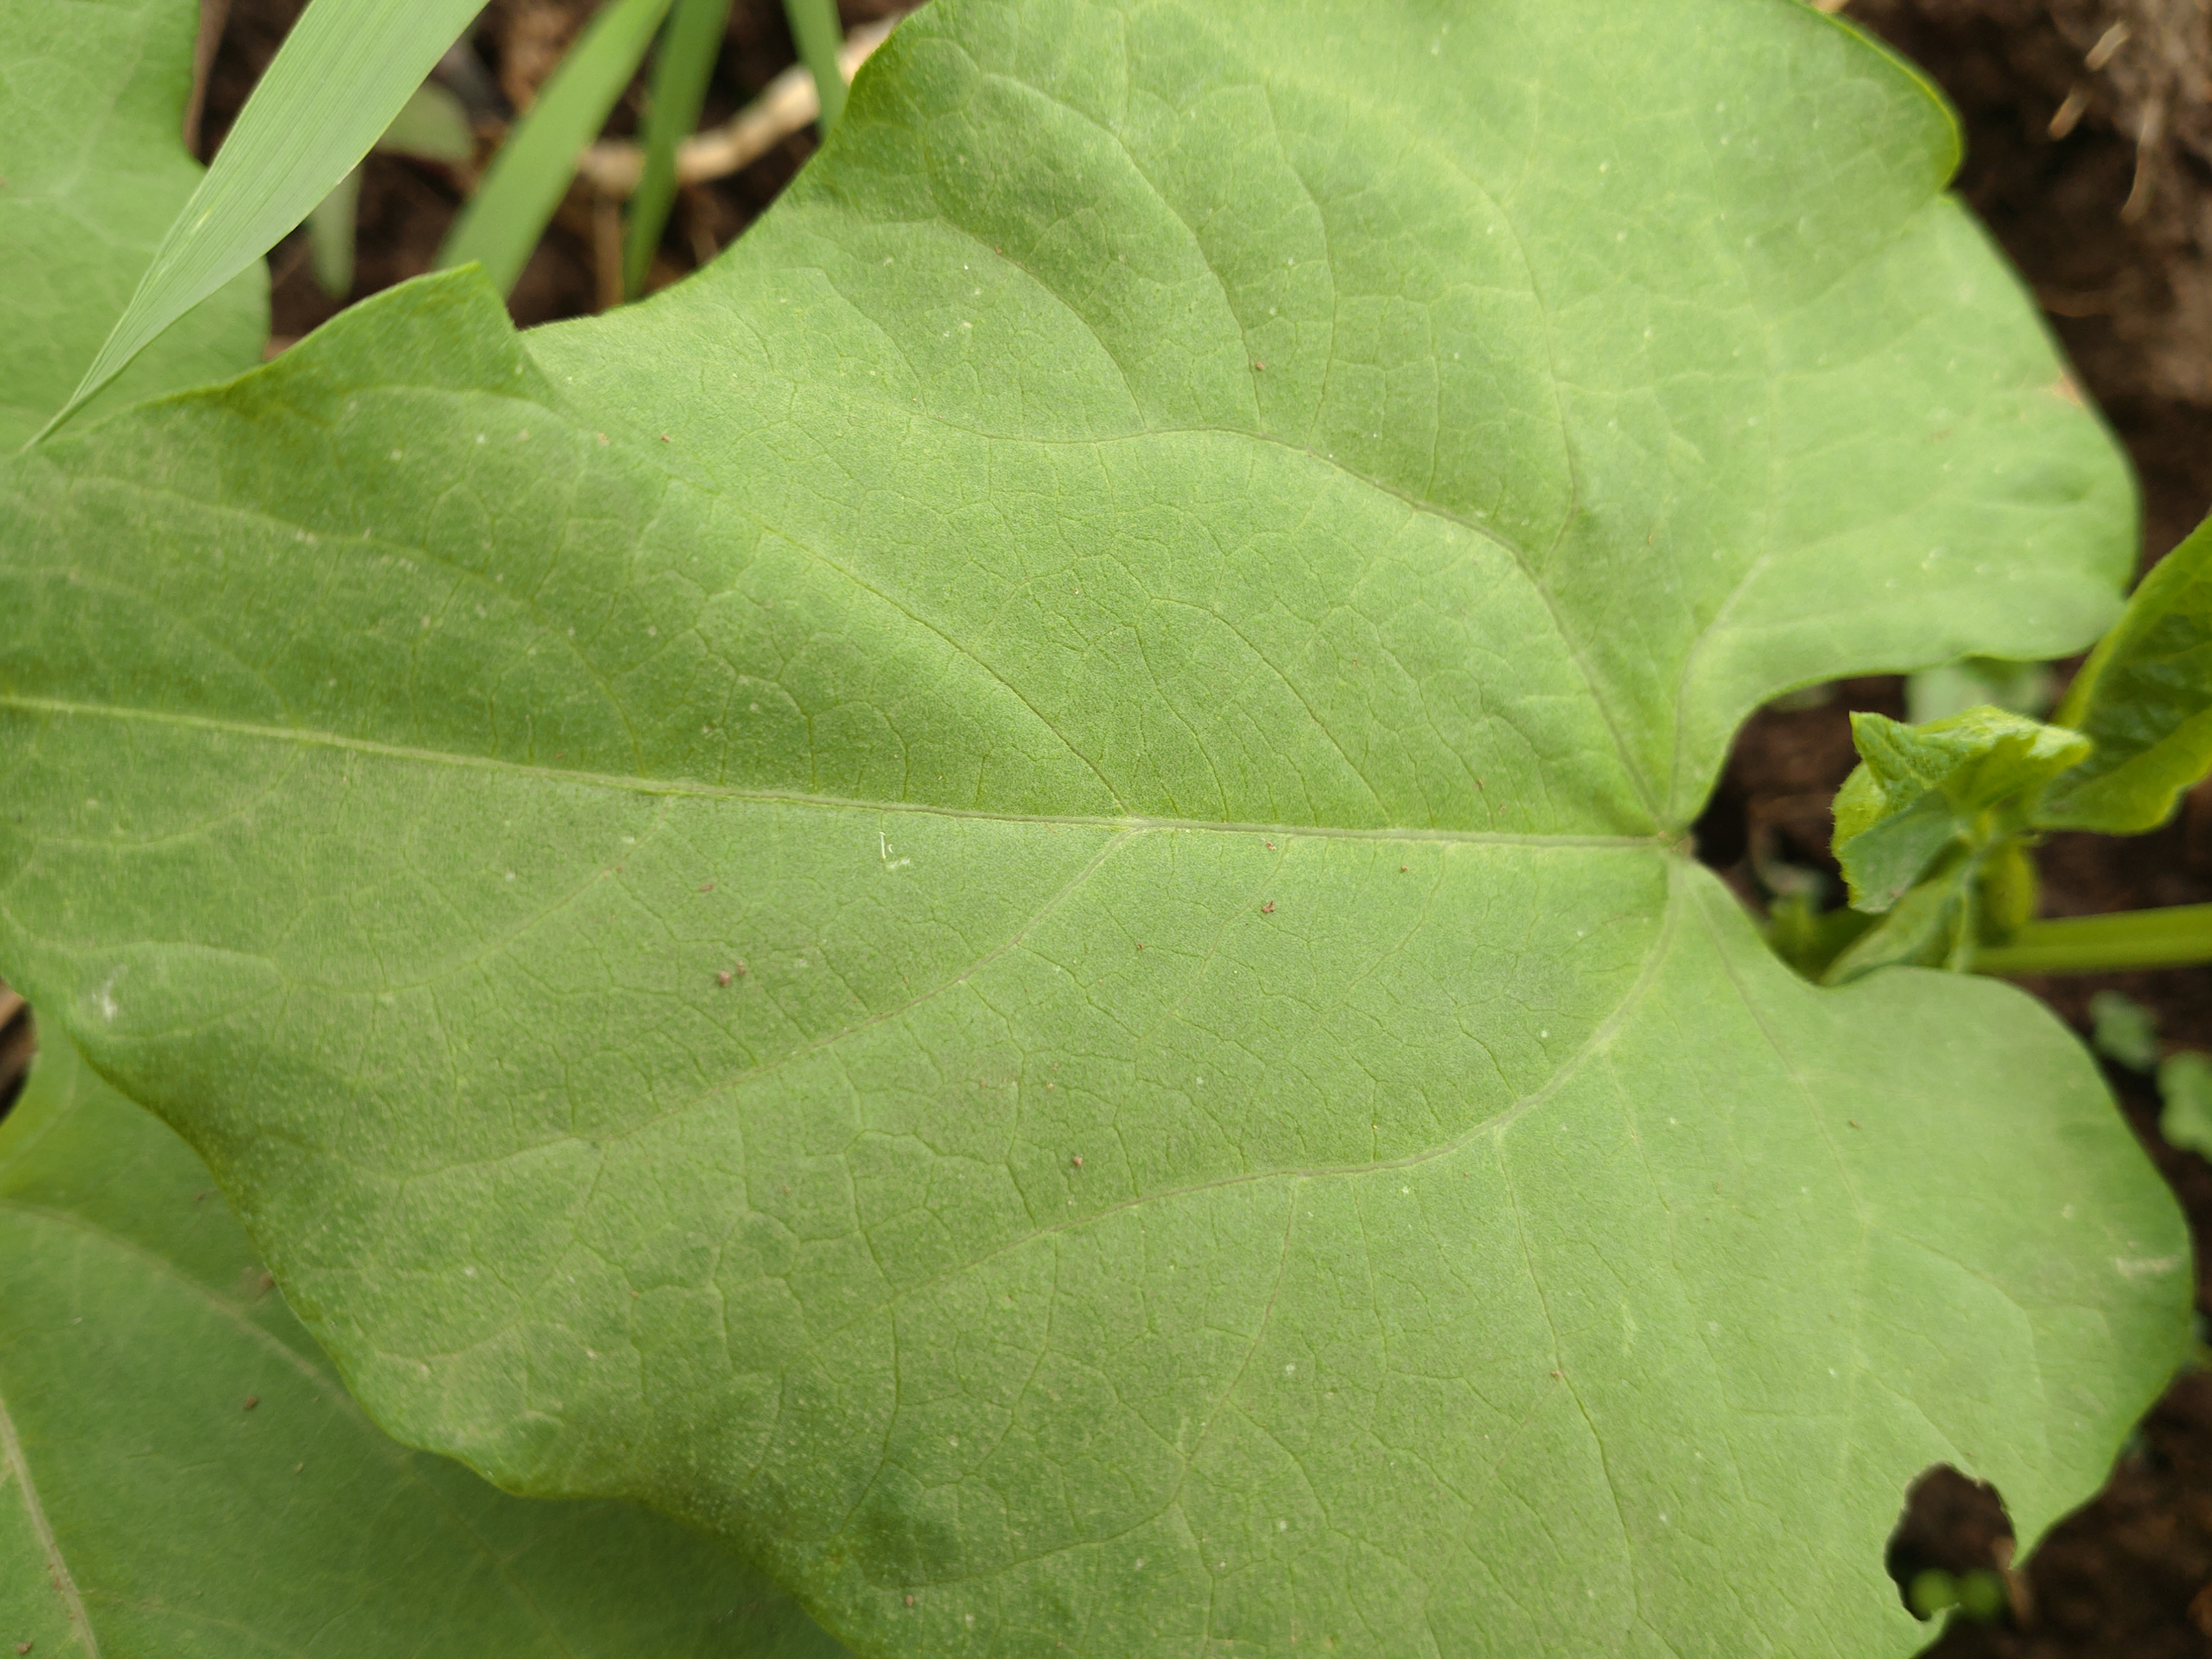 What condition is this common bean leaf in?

healthy
